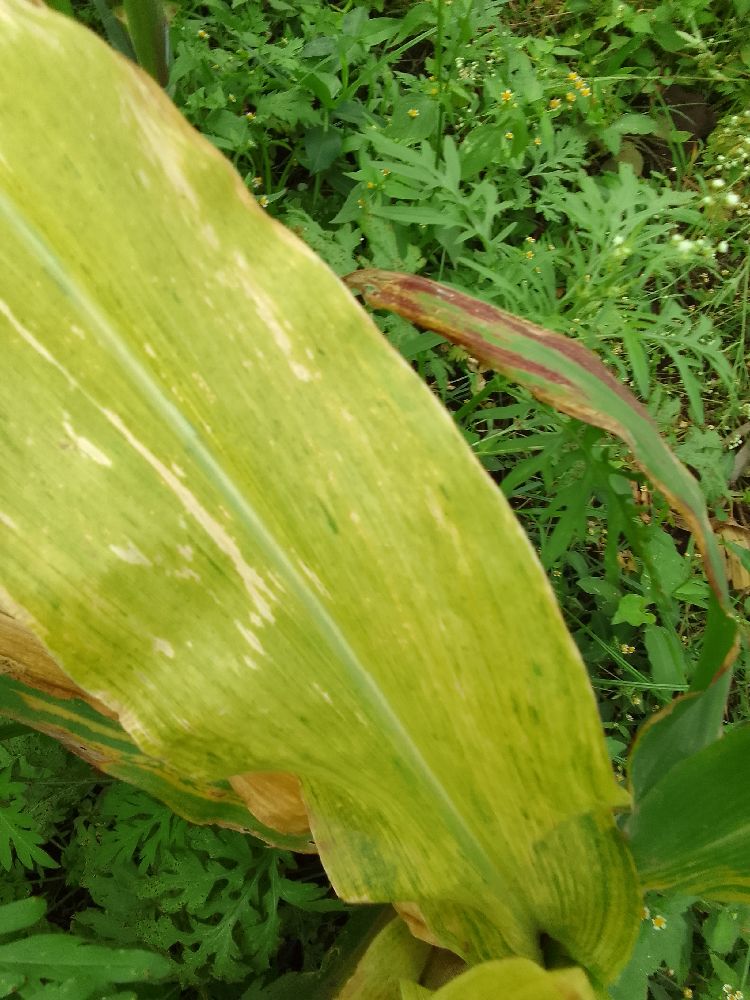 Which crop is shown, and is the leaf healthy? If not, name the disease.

maize, maize lethal necrosis
